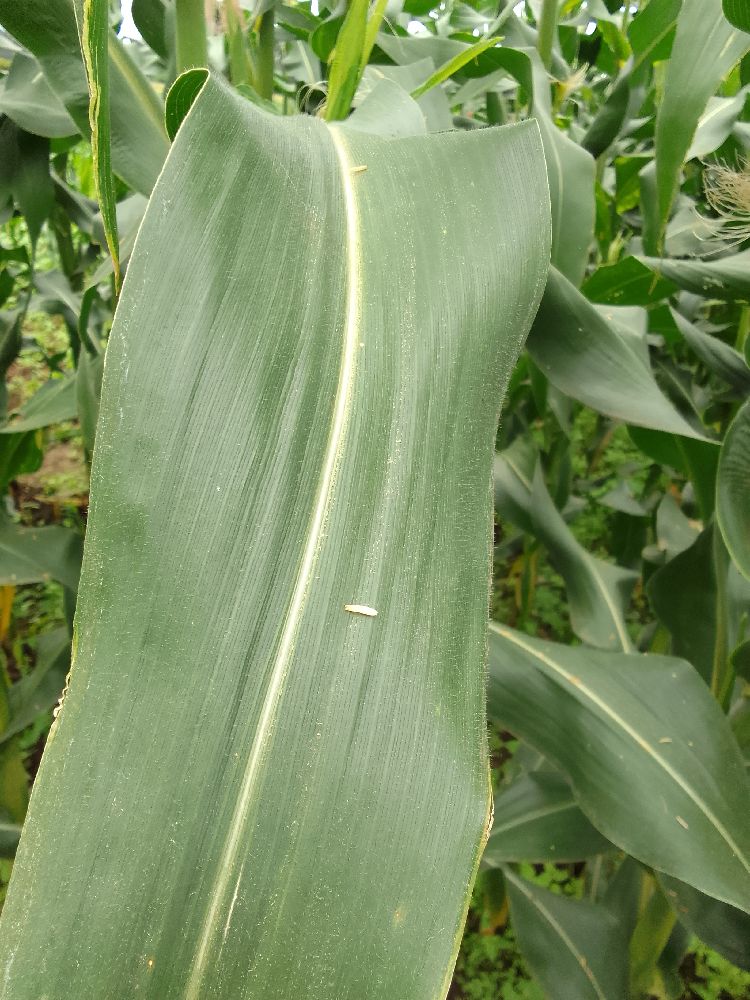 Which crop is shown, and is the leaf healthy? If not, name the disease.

maize, healthy
